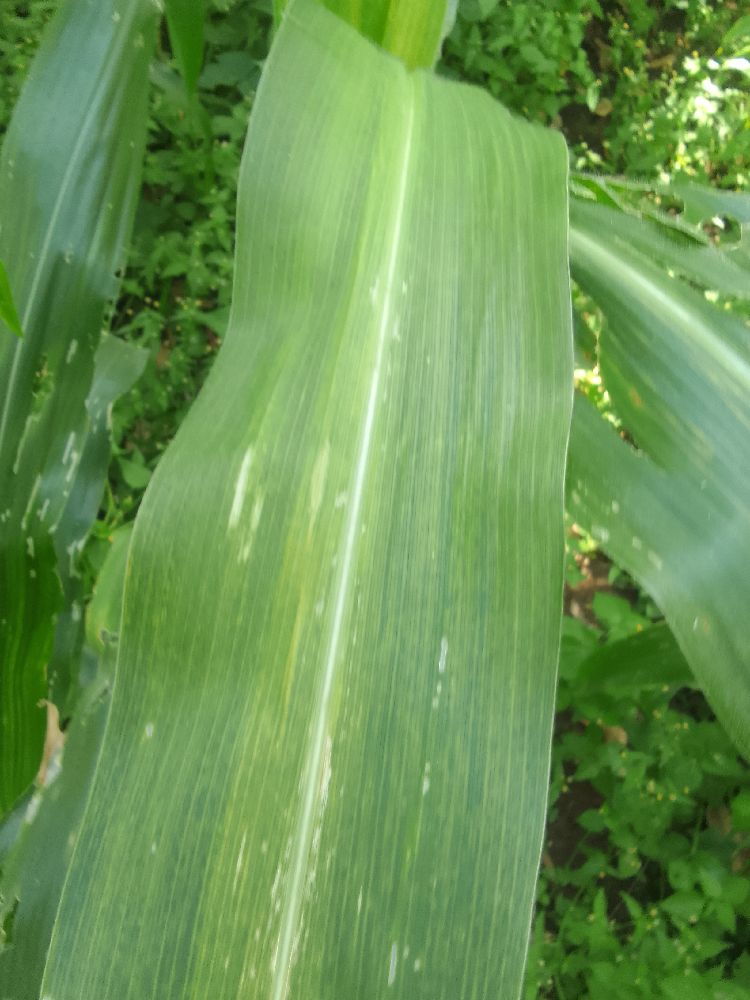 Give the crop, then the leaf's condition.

maize, maize lethal necrosis
